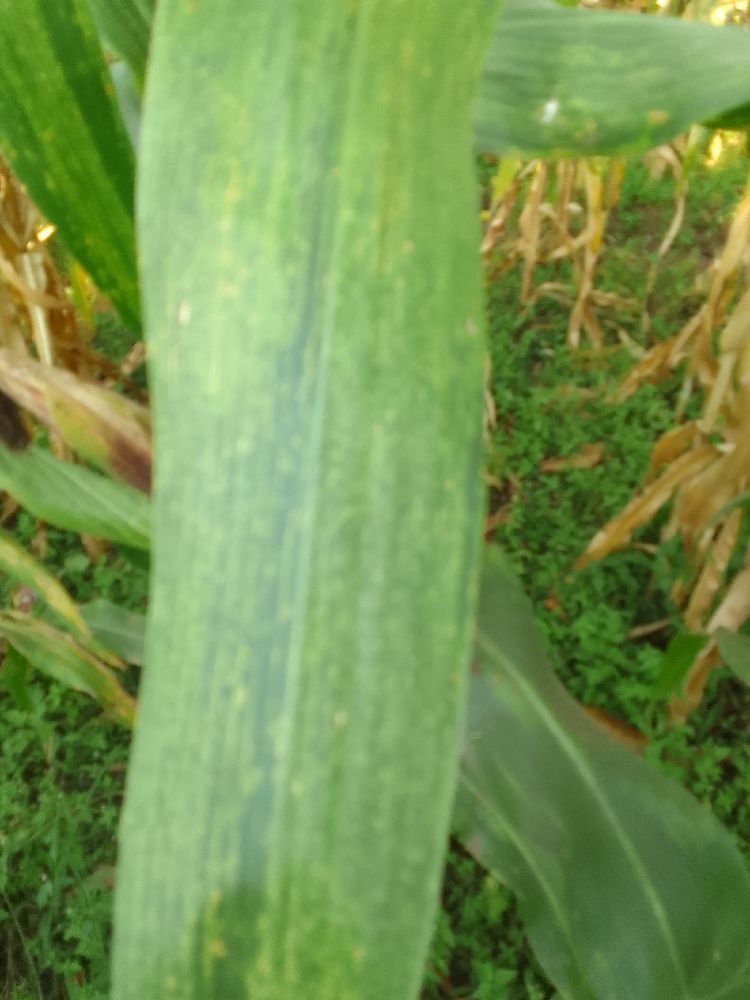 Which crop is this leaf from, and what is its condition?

maize, maize lethal necrosis
